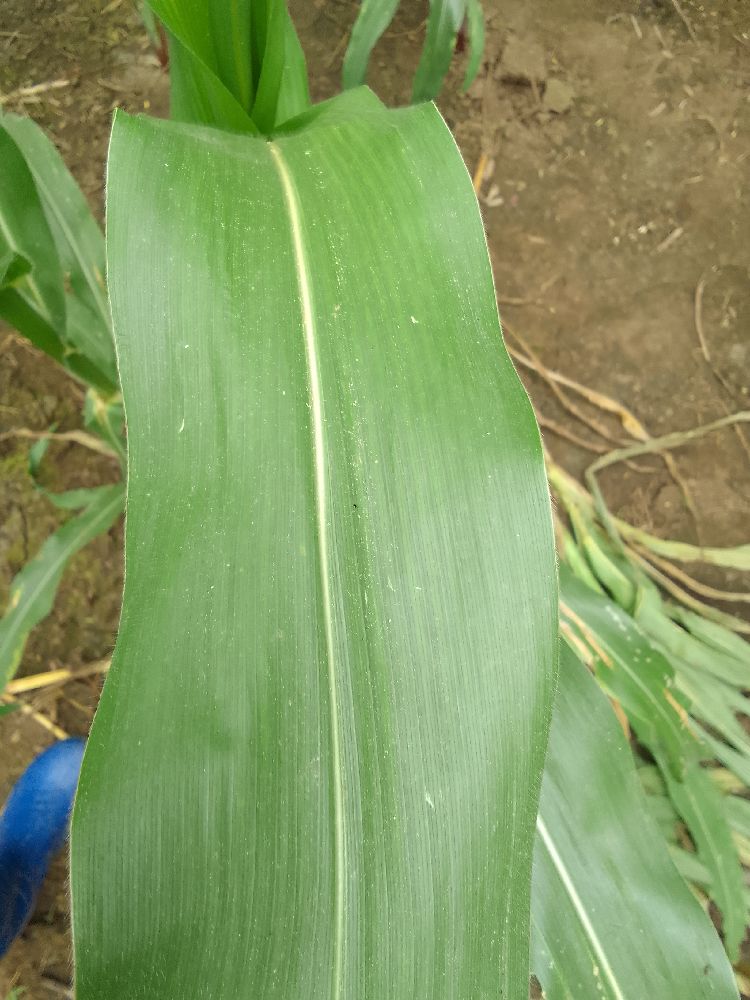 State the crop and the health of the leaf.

maize, healthy
